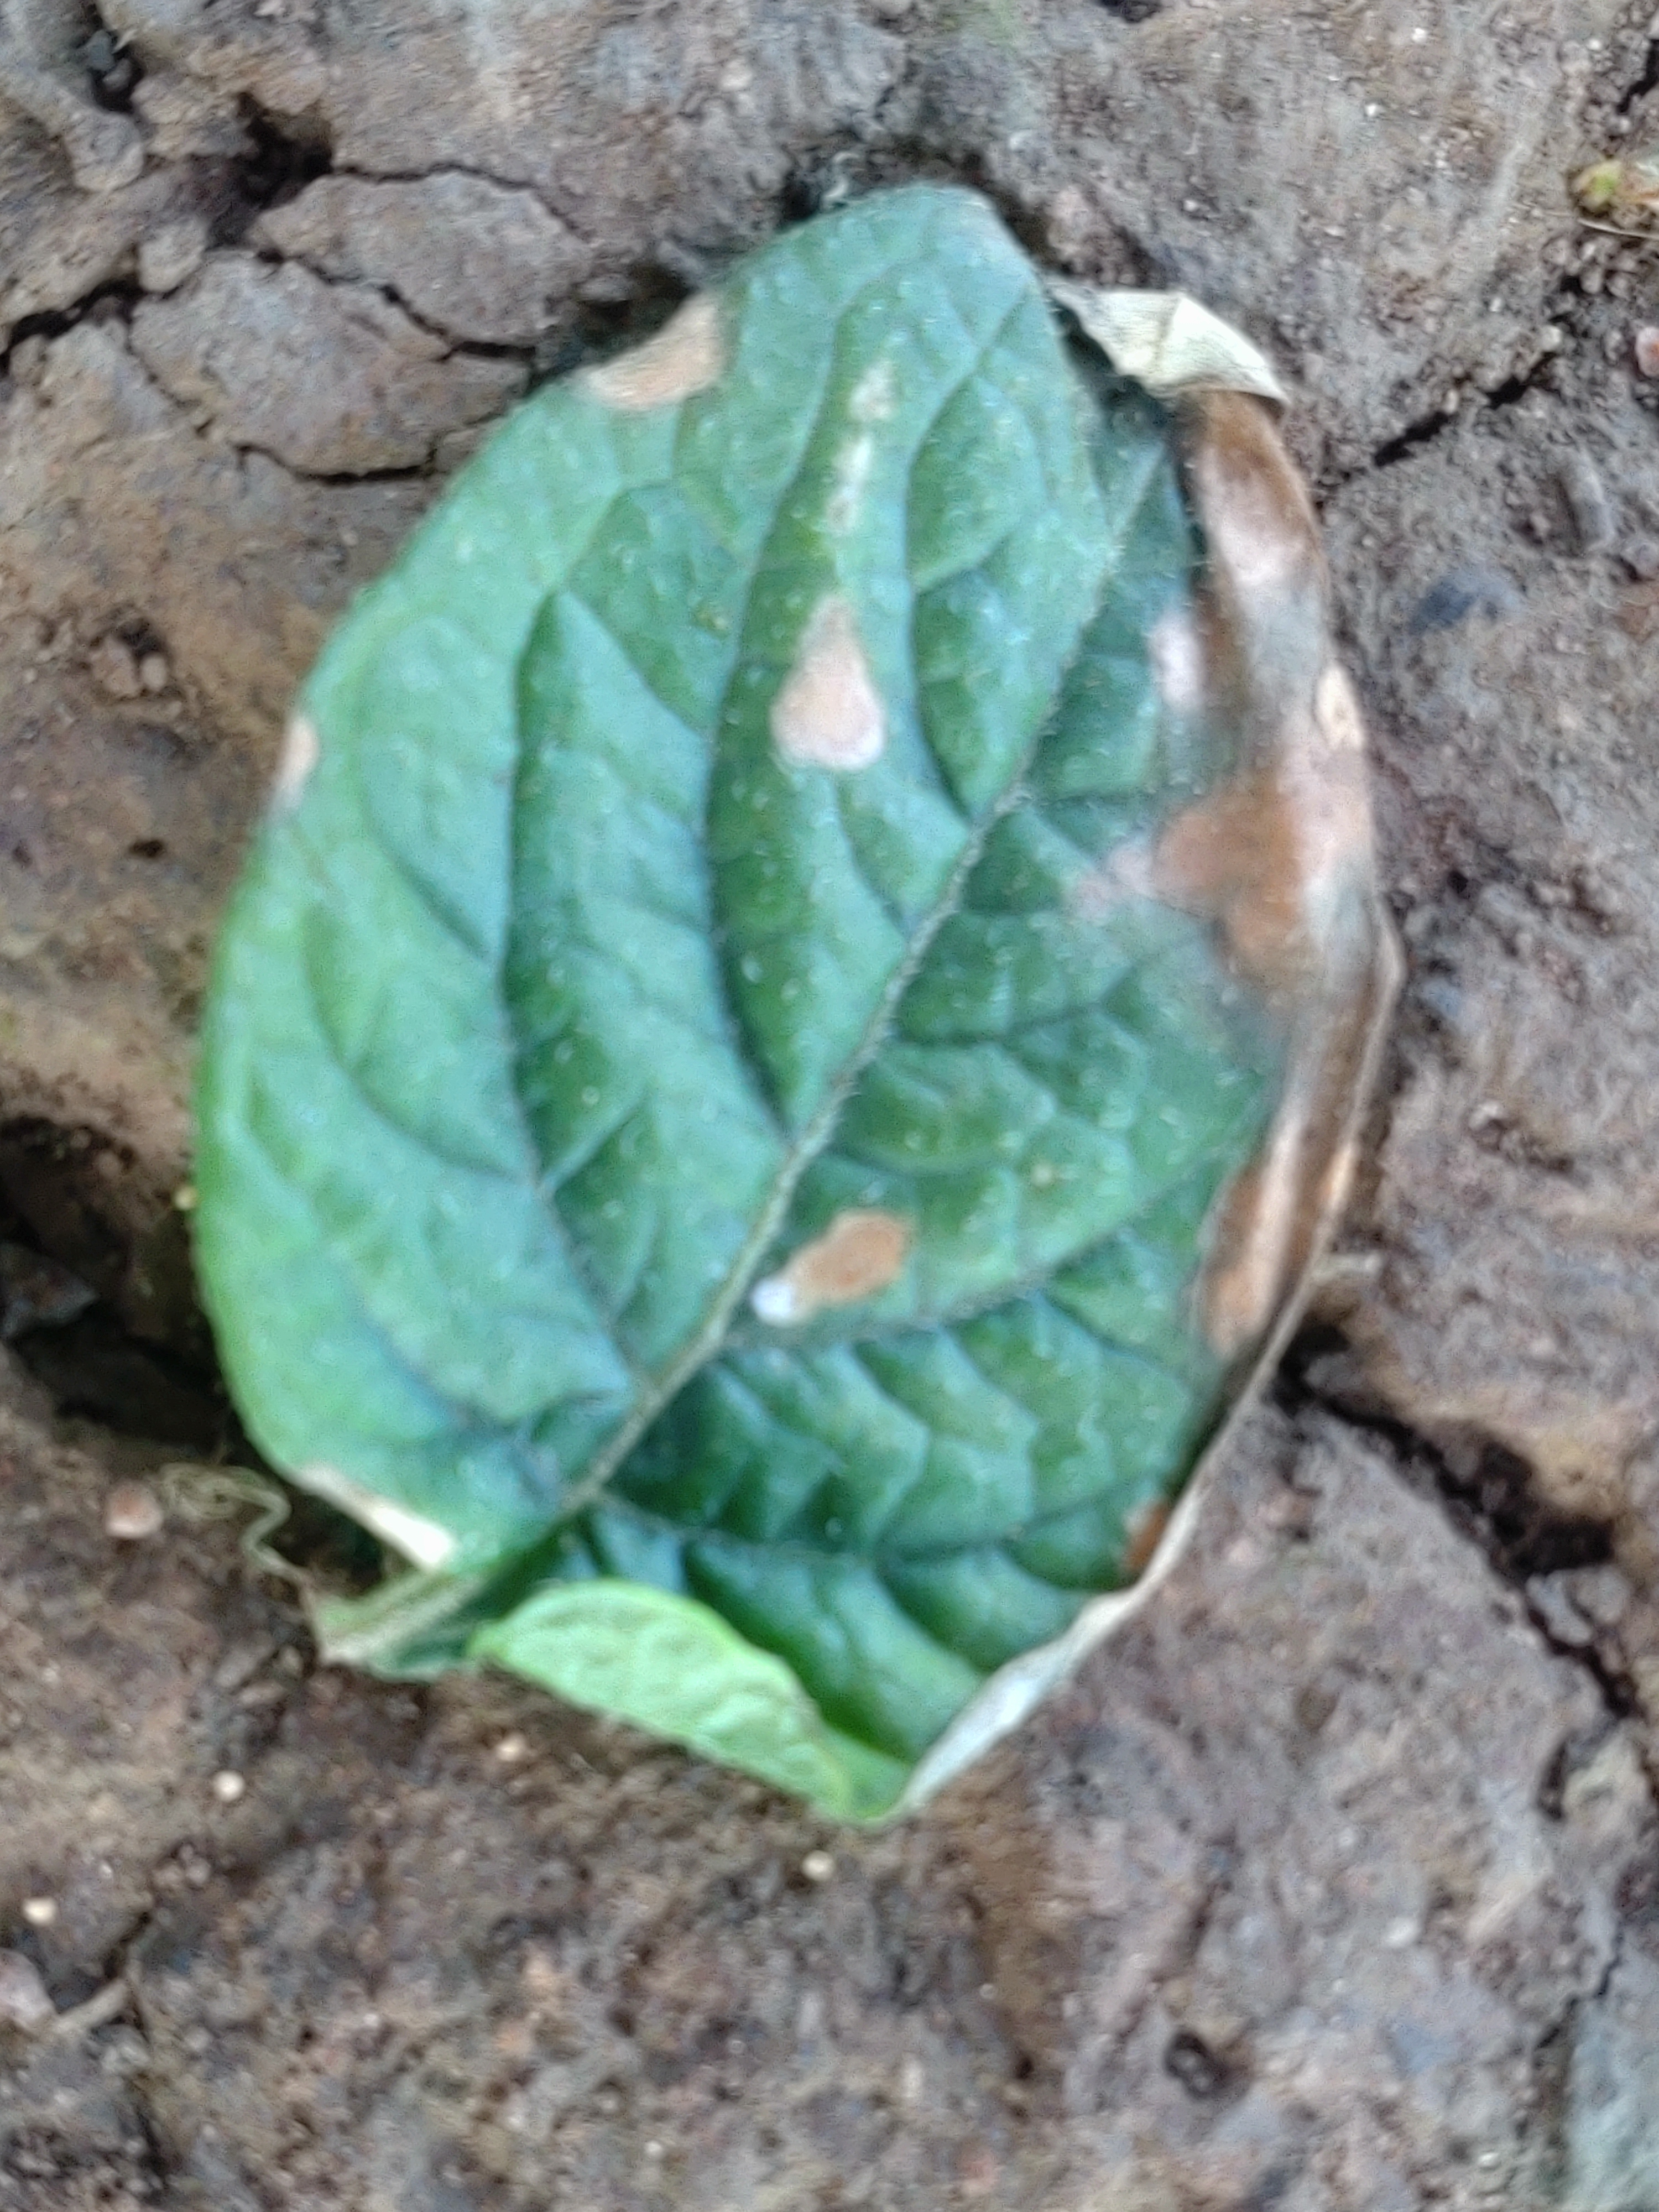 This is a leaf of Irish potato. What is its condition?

early blight
